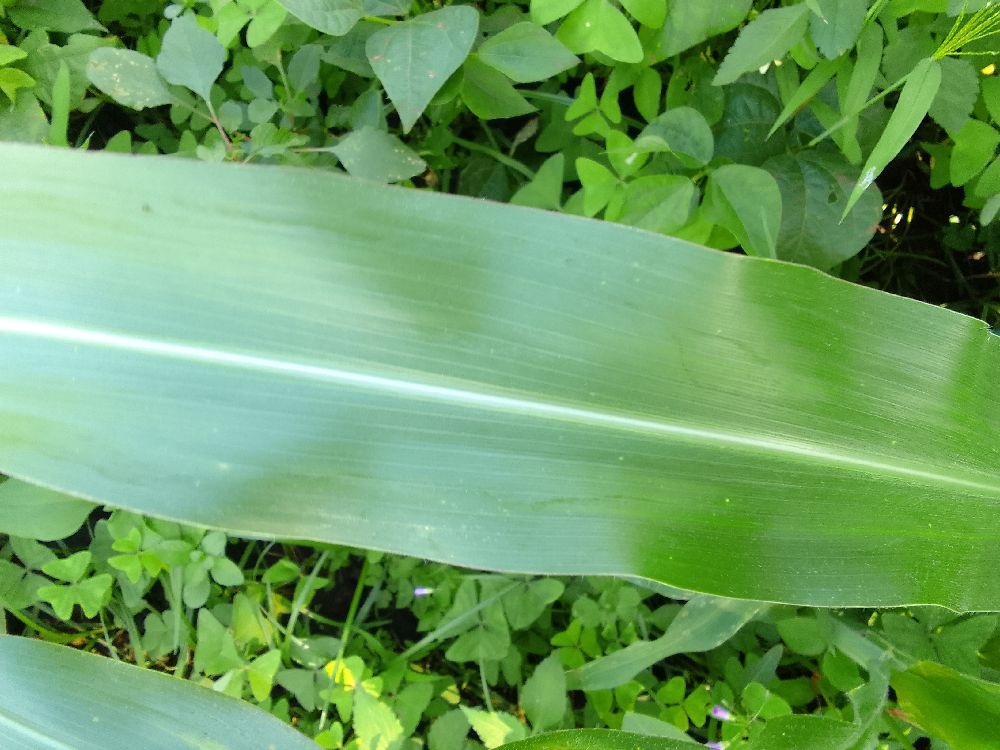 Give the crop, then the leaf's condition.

maize, healthy
